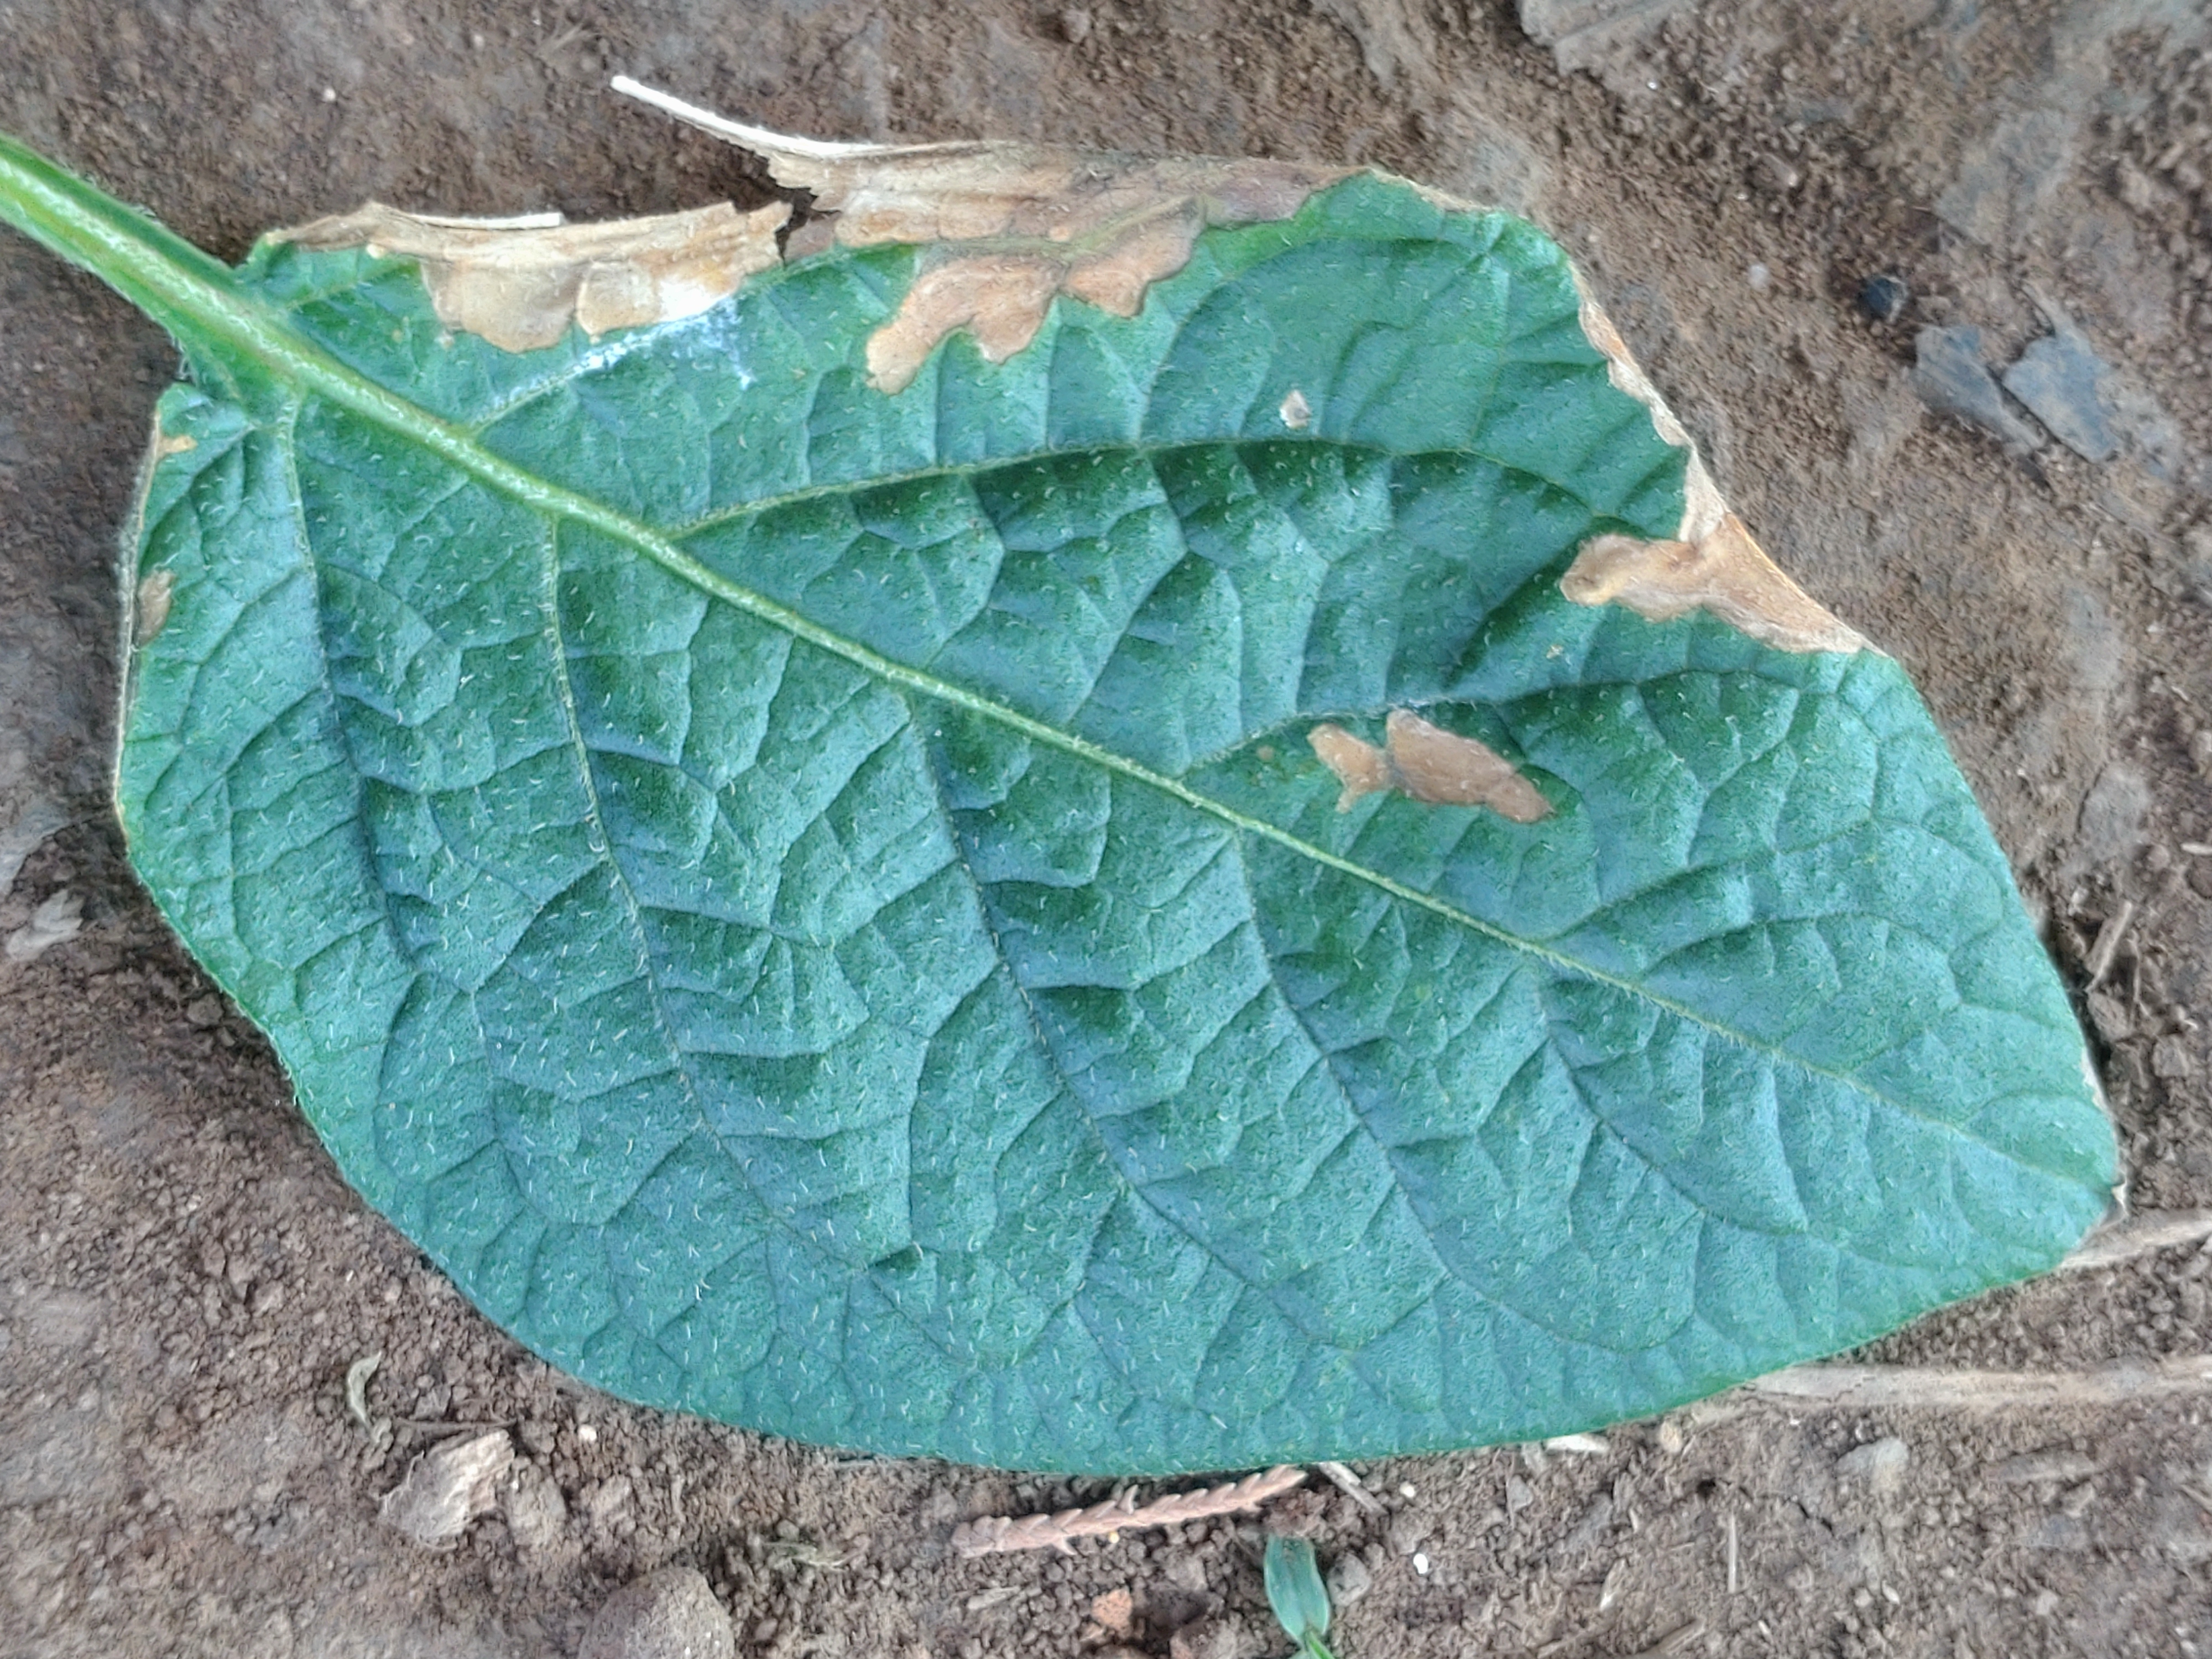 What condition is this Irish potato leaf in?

early blight
